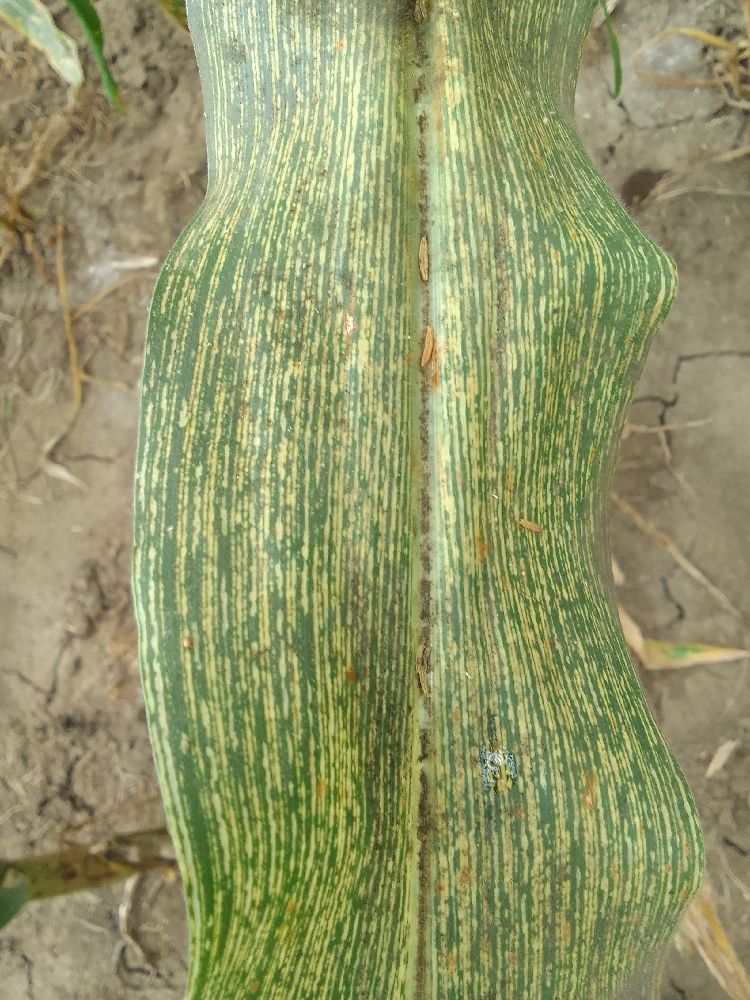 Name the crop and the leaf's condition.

maize, maize streak virus
